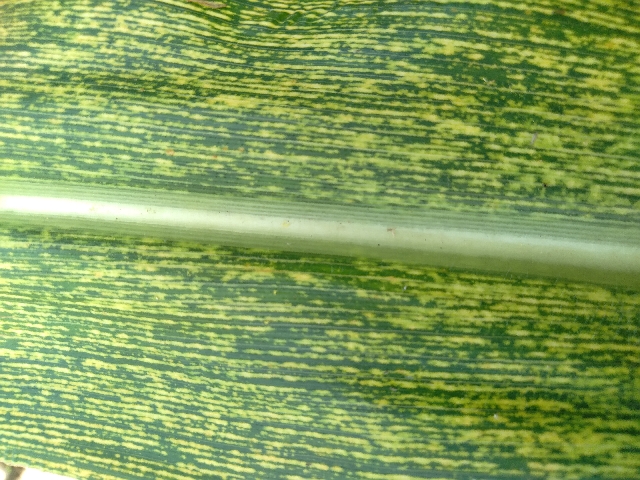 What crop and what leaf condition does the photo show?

maize, maize streak virus
